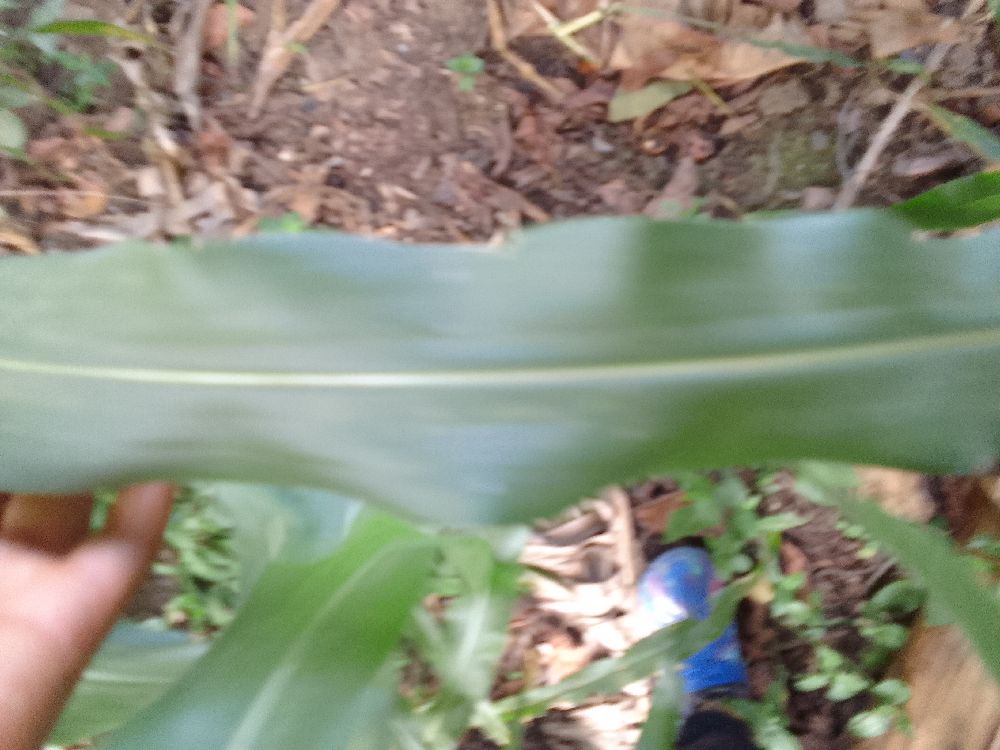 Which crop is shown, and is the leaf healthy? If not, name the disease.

maize, healthy
